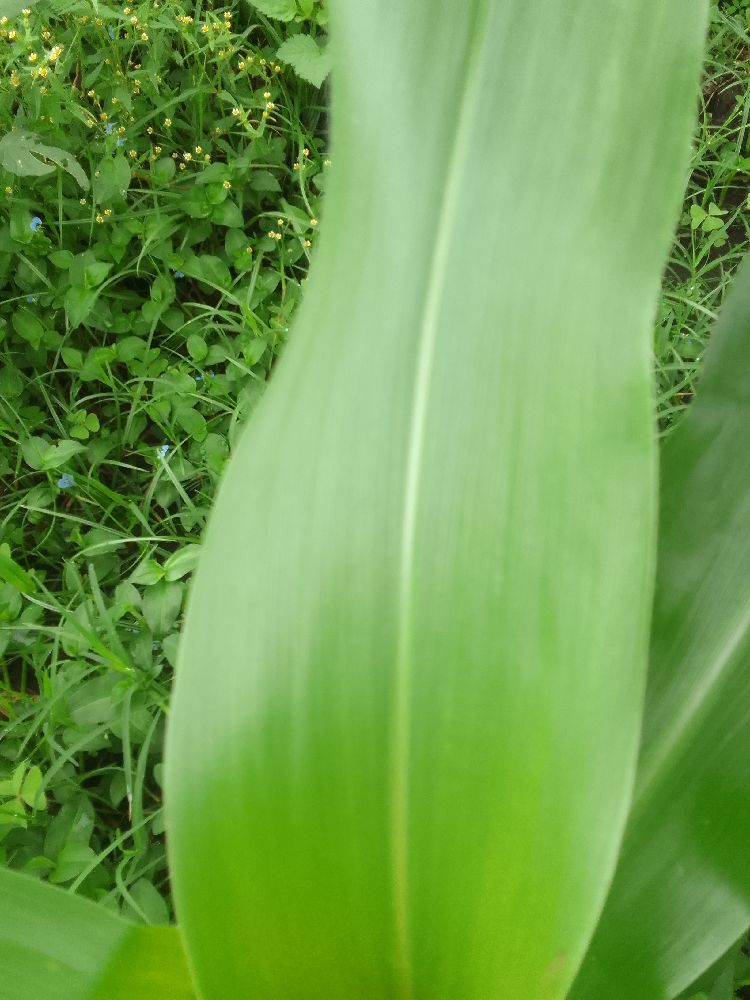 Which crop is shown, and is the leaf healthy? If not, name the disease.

maize, healthy
